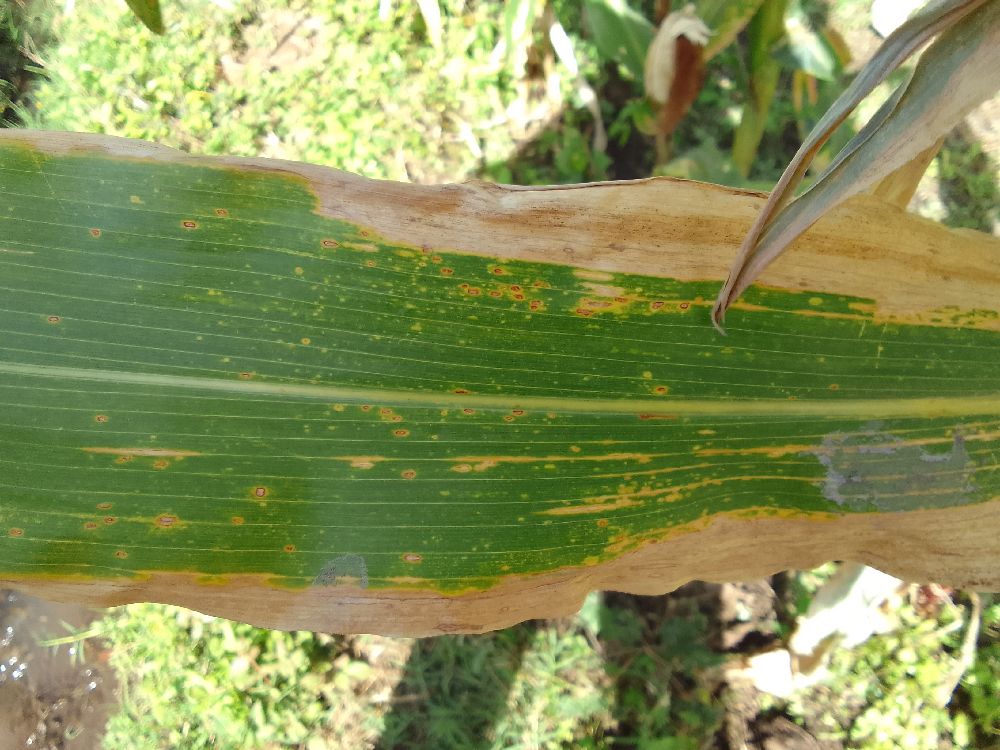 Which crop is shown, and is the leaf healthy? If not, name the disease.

maize, maize lethal necrosis
